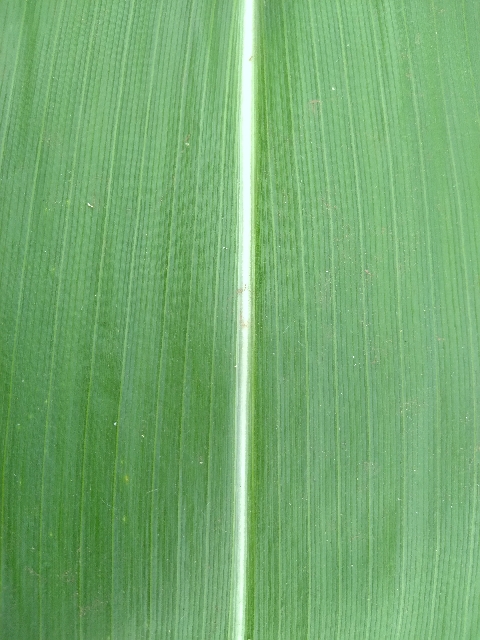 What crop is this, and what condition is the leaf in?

maize, healthy
